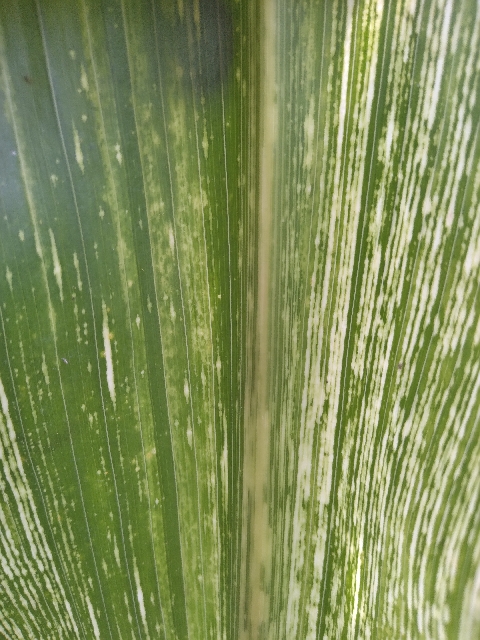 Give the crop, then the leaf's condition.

maize, maize streak virus
